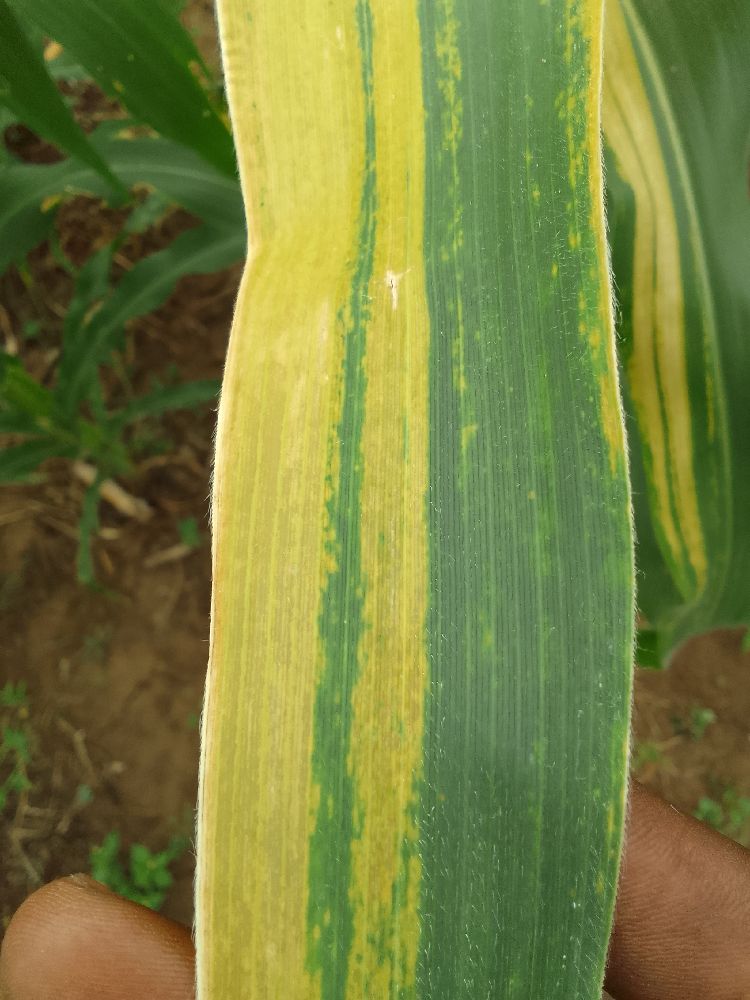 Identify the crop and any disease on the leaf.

maize, maize lethal necrosis
